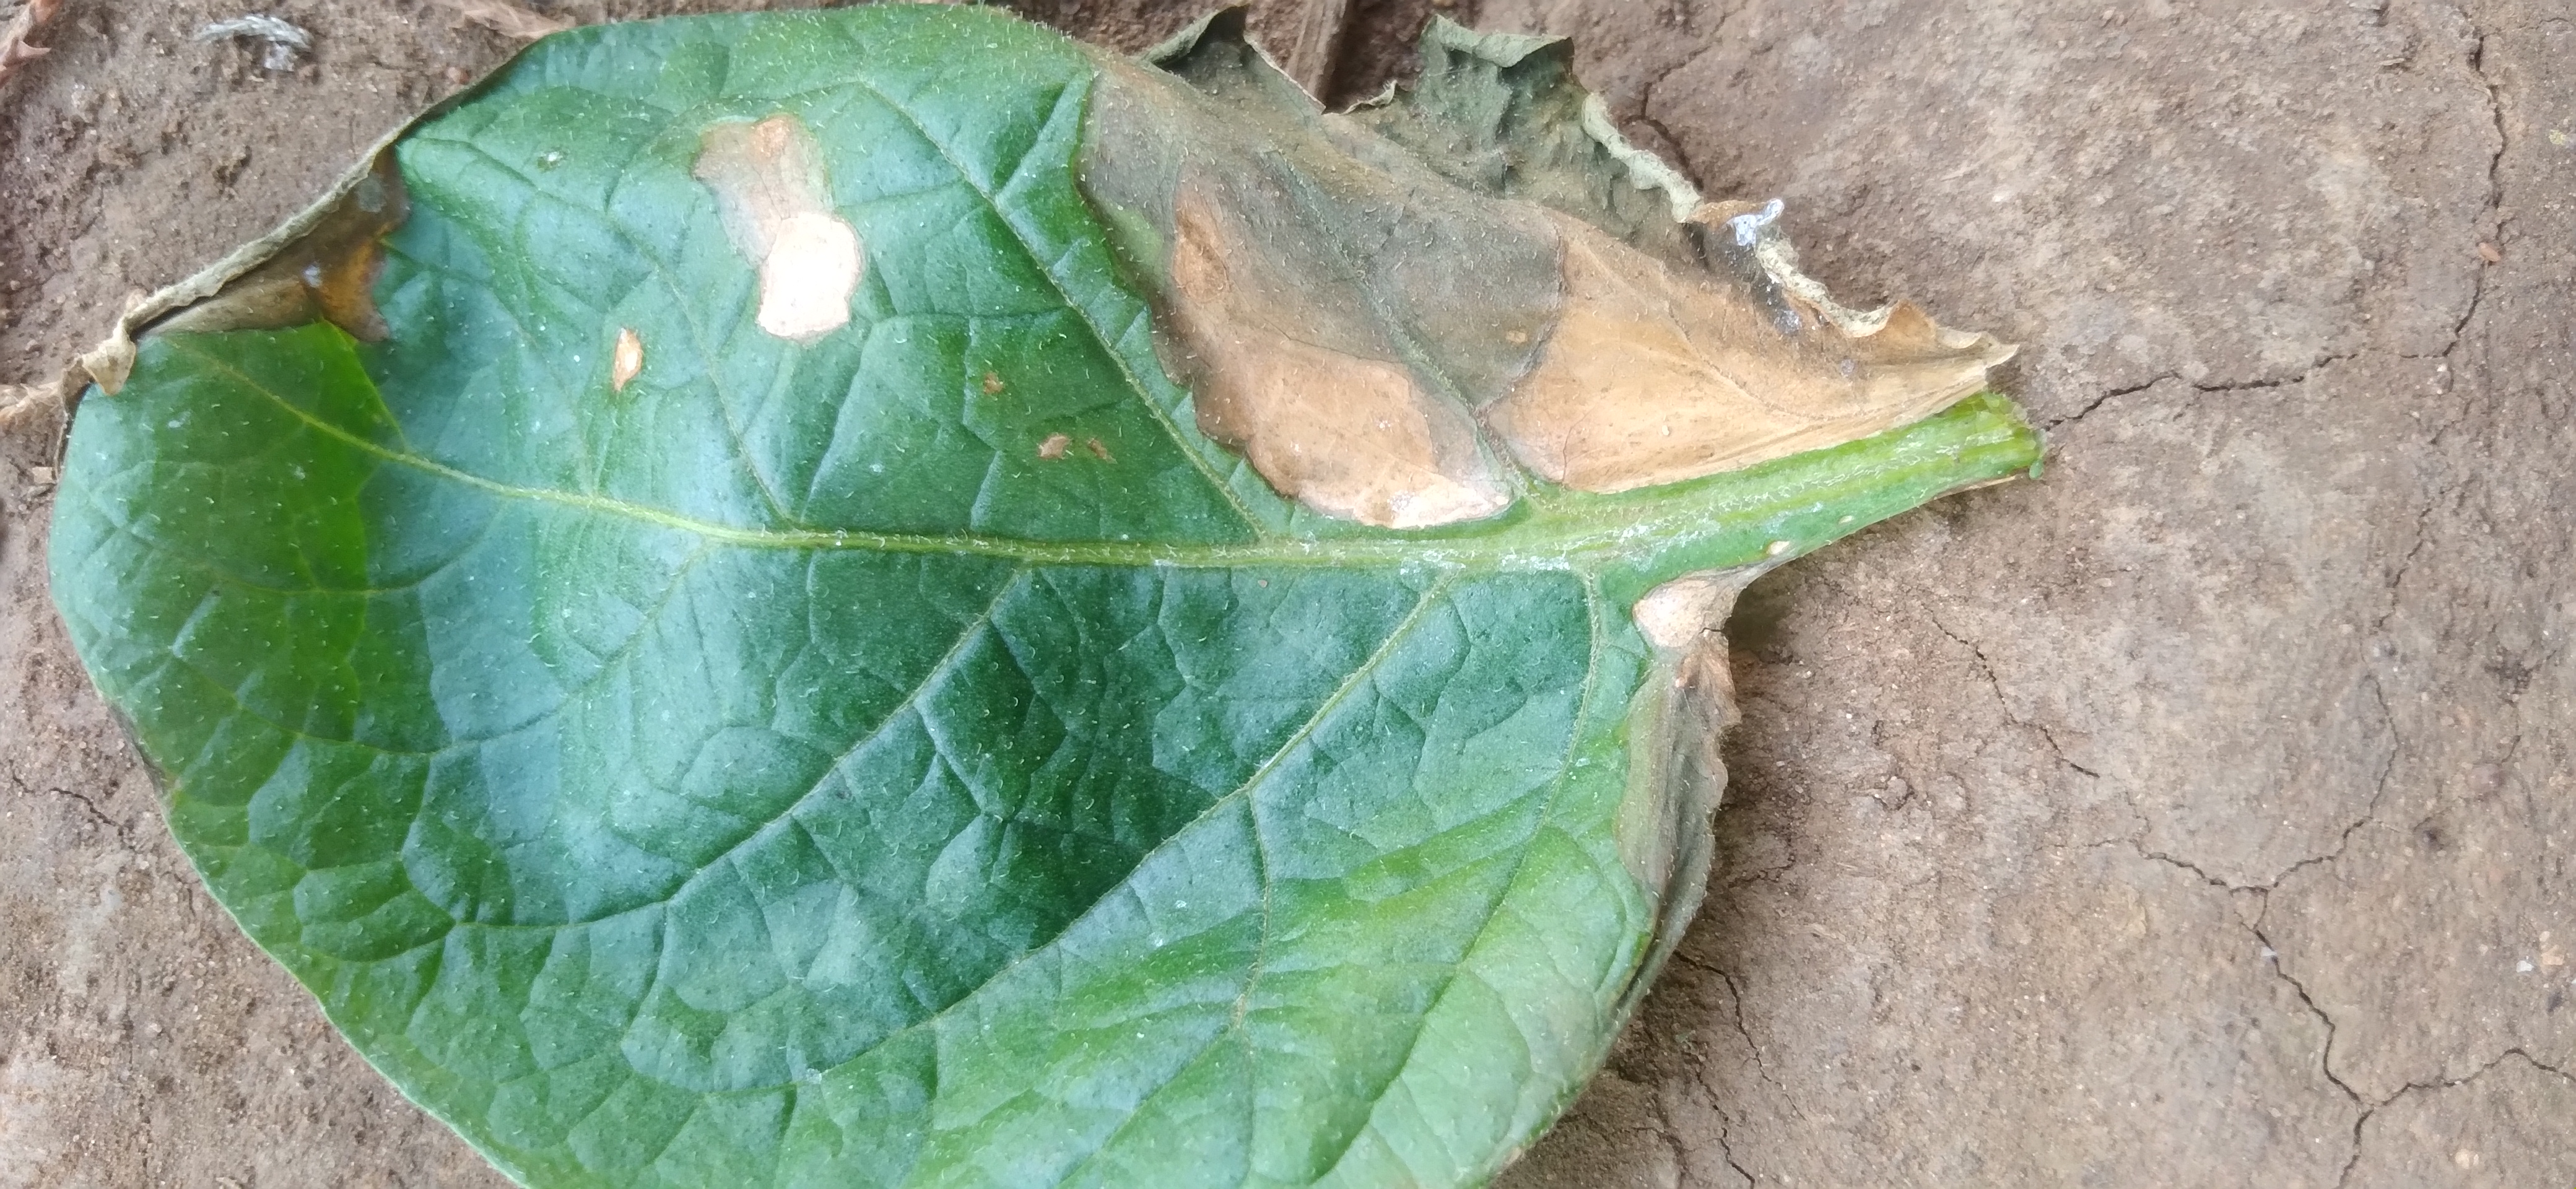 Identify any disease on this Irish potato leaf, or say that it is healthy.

early blight
